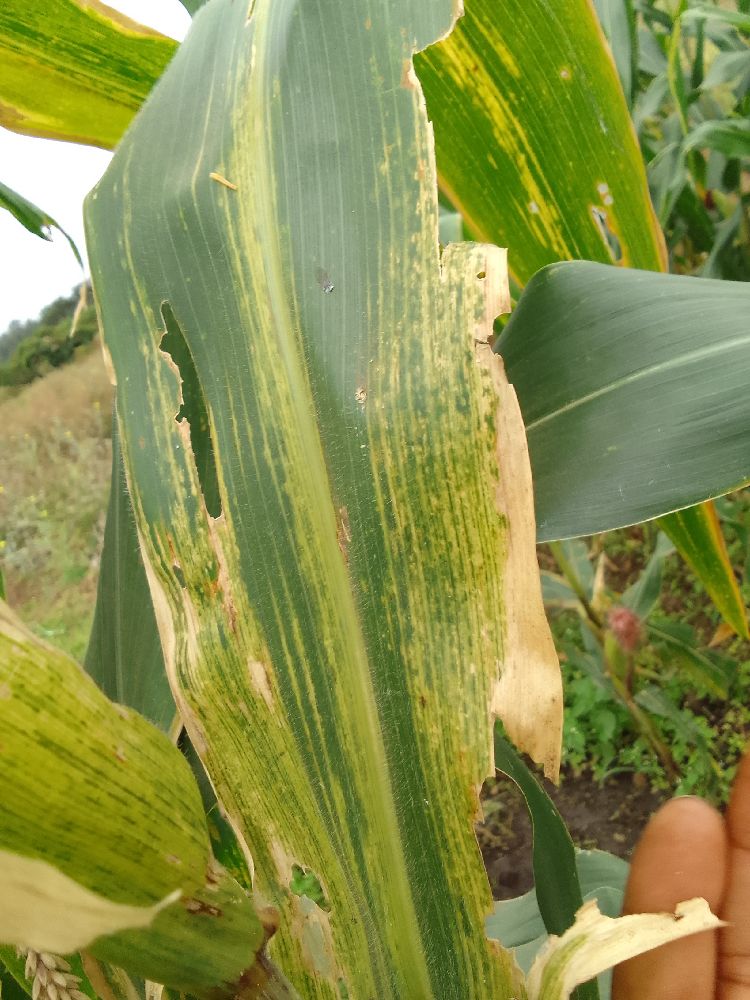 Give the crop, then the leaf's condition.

maize, maize lethal necrosis
